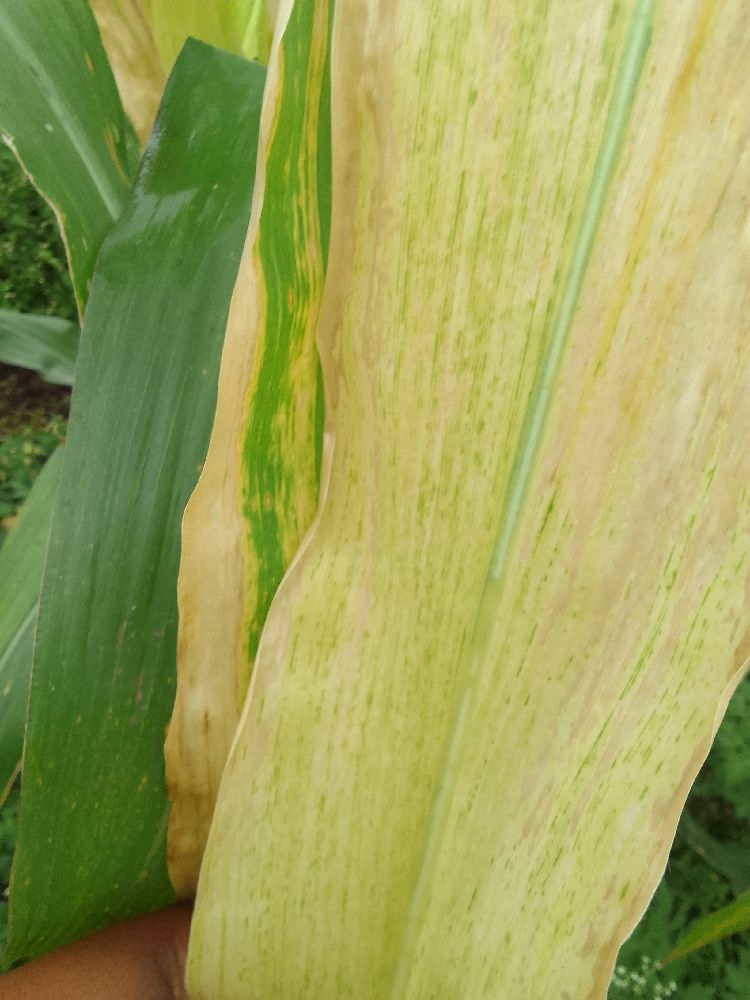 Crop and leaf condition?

maize, maize lethal necrosis
